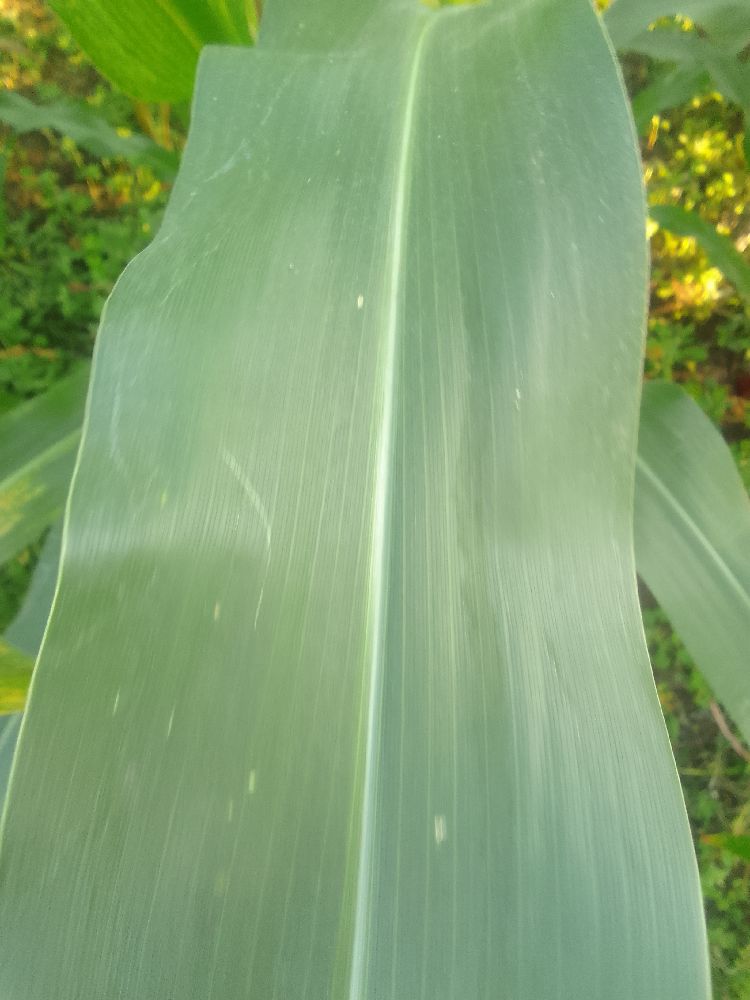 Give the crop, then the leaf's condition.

maize, healthy
